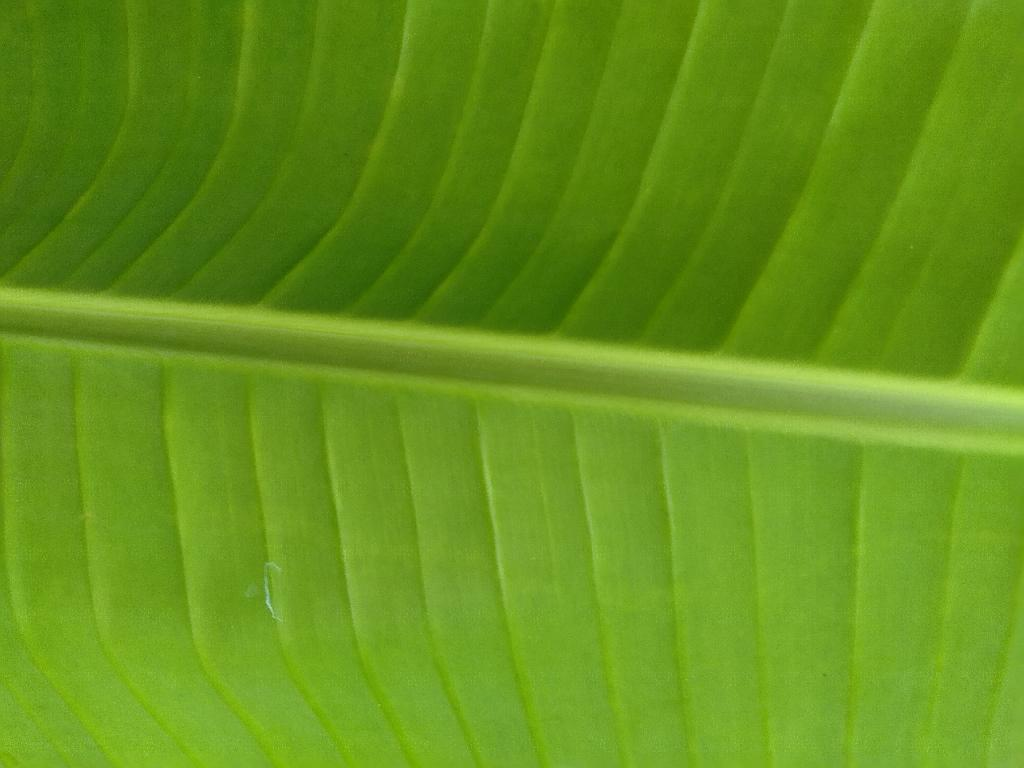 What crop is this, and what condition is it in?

banana, healthy
